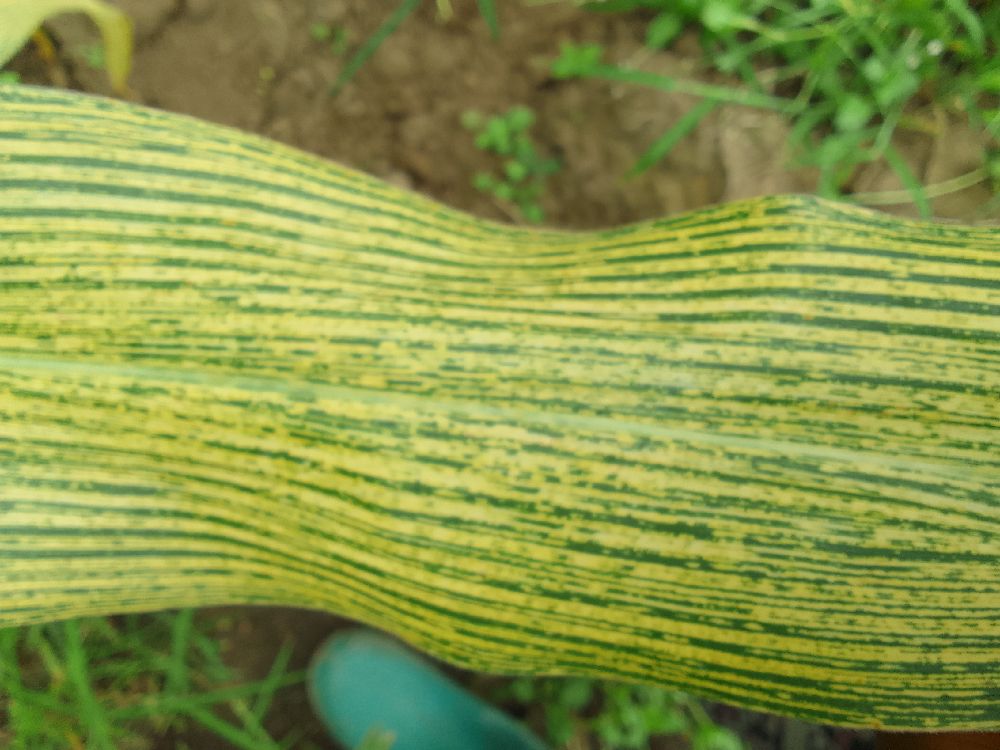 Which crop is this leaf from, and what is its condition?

maize, maize streak virus
